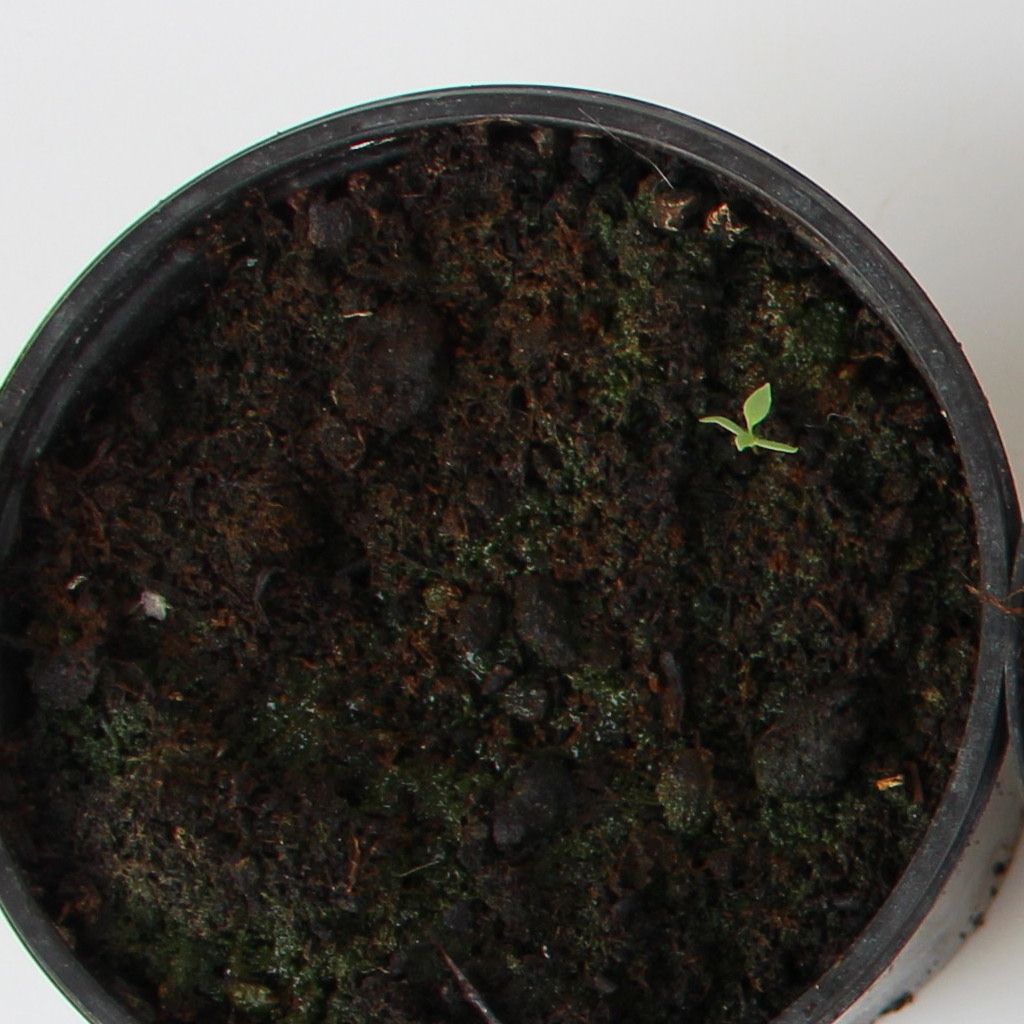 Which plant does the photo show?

Papaver rhoeas
